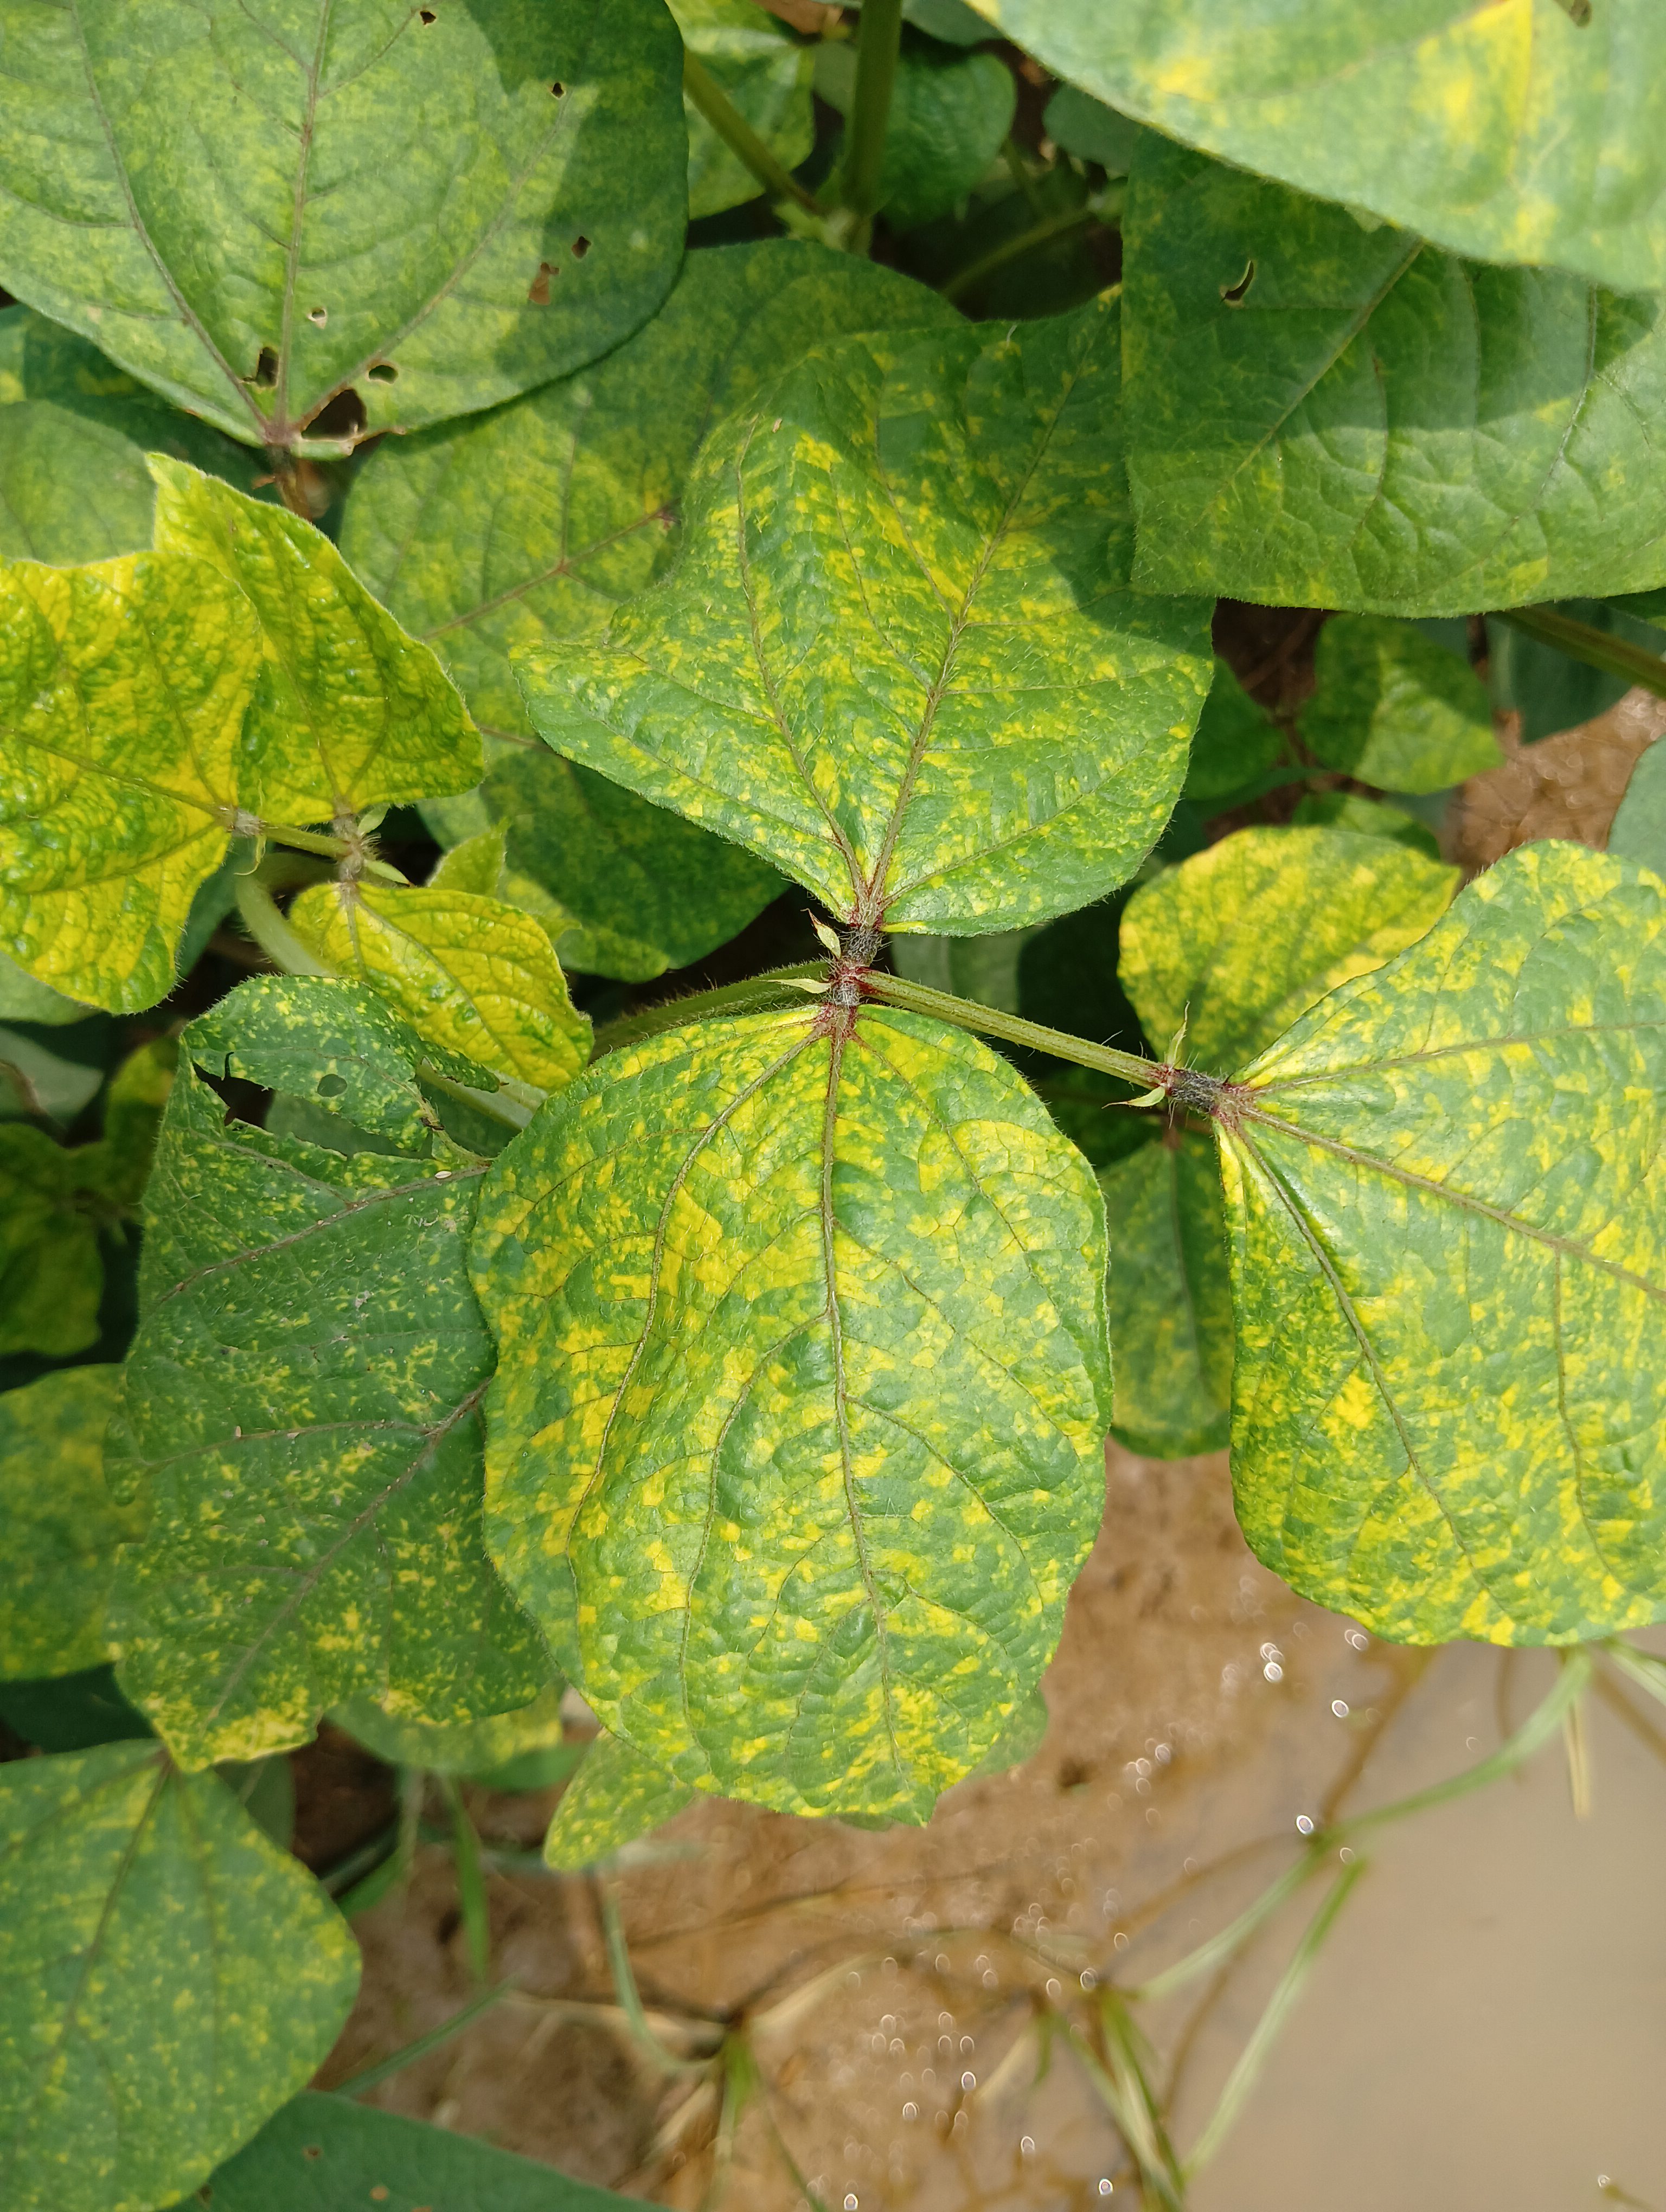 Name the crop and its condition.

mungbean, yellow mosaic
